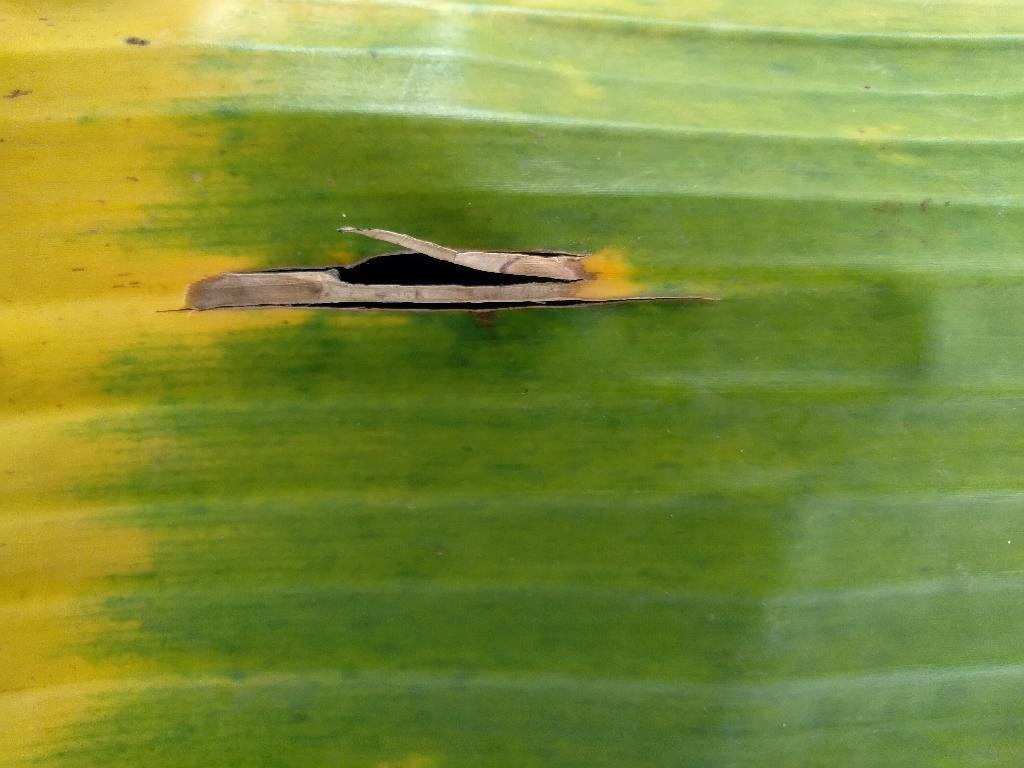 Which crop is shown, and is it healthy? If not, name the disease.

banana, fusarium wilt race 1
